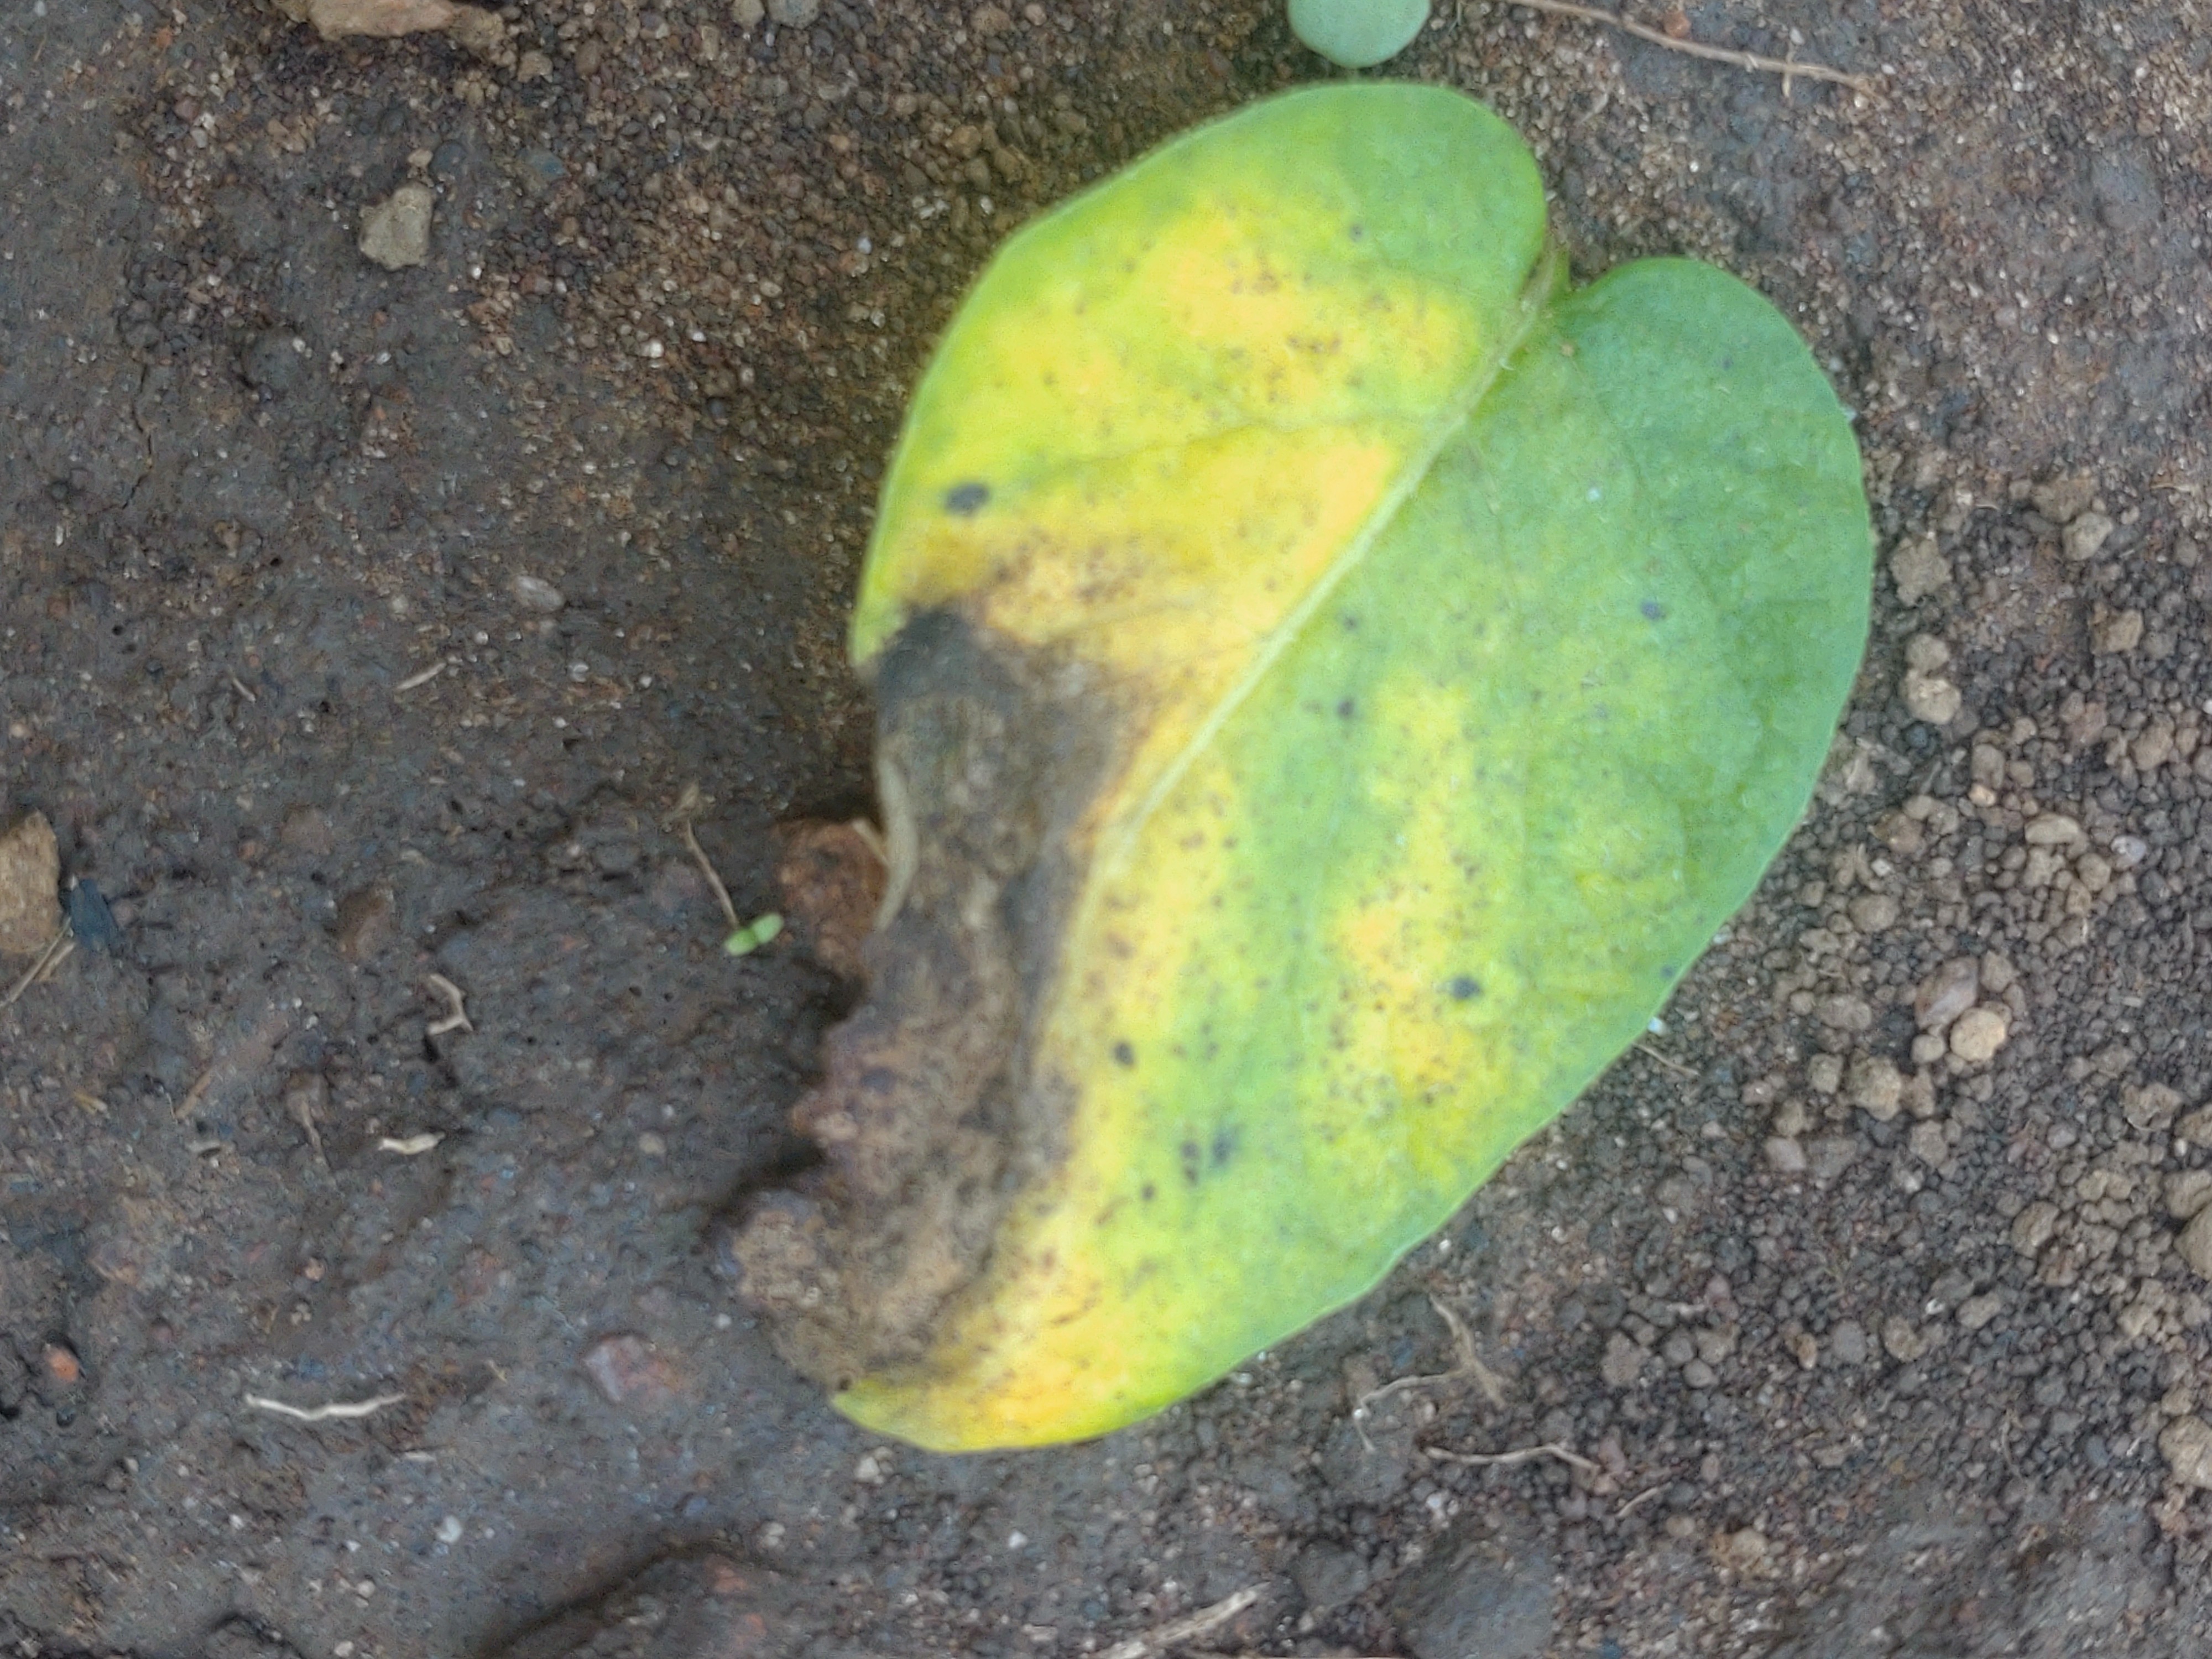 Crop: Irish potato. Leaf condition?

late blight
